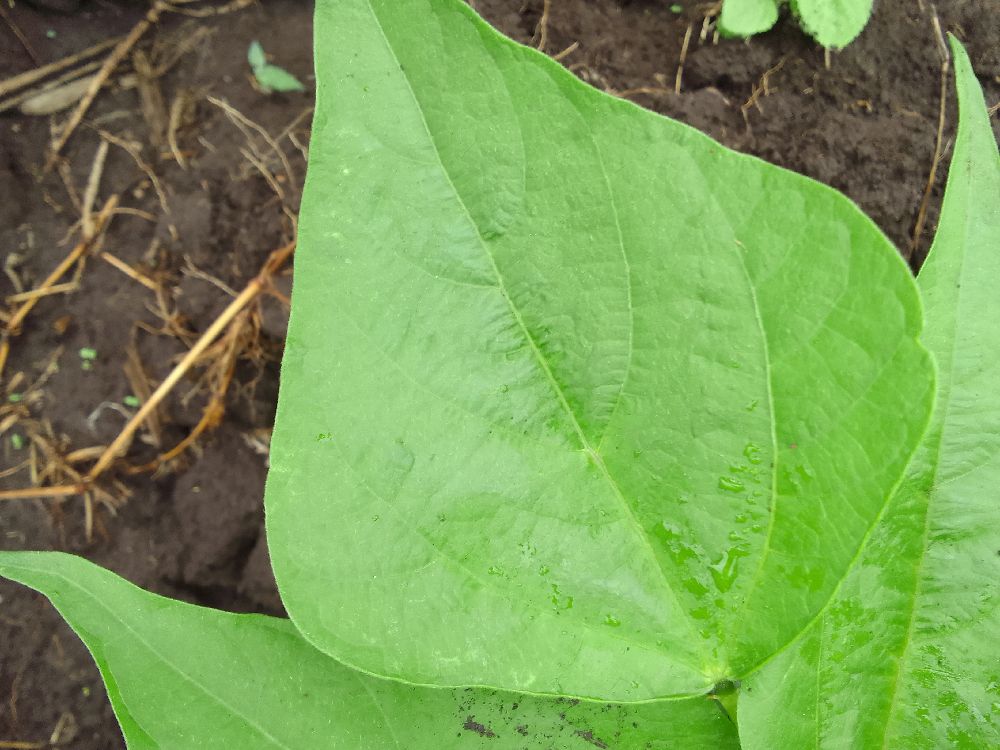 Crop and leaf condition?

common bean, healthy
